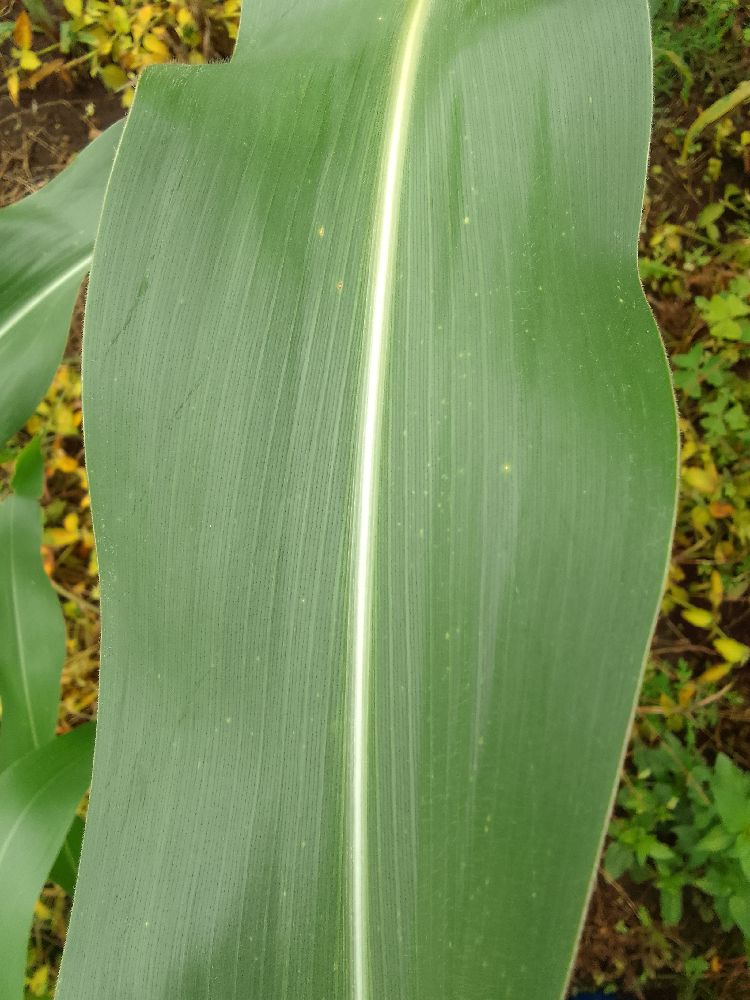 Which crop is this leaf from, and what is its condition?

maize, healthy
